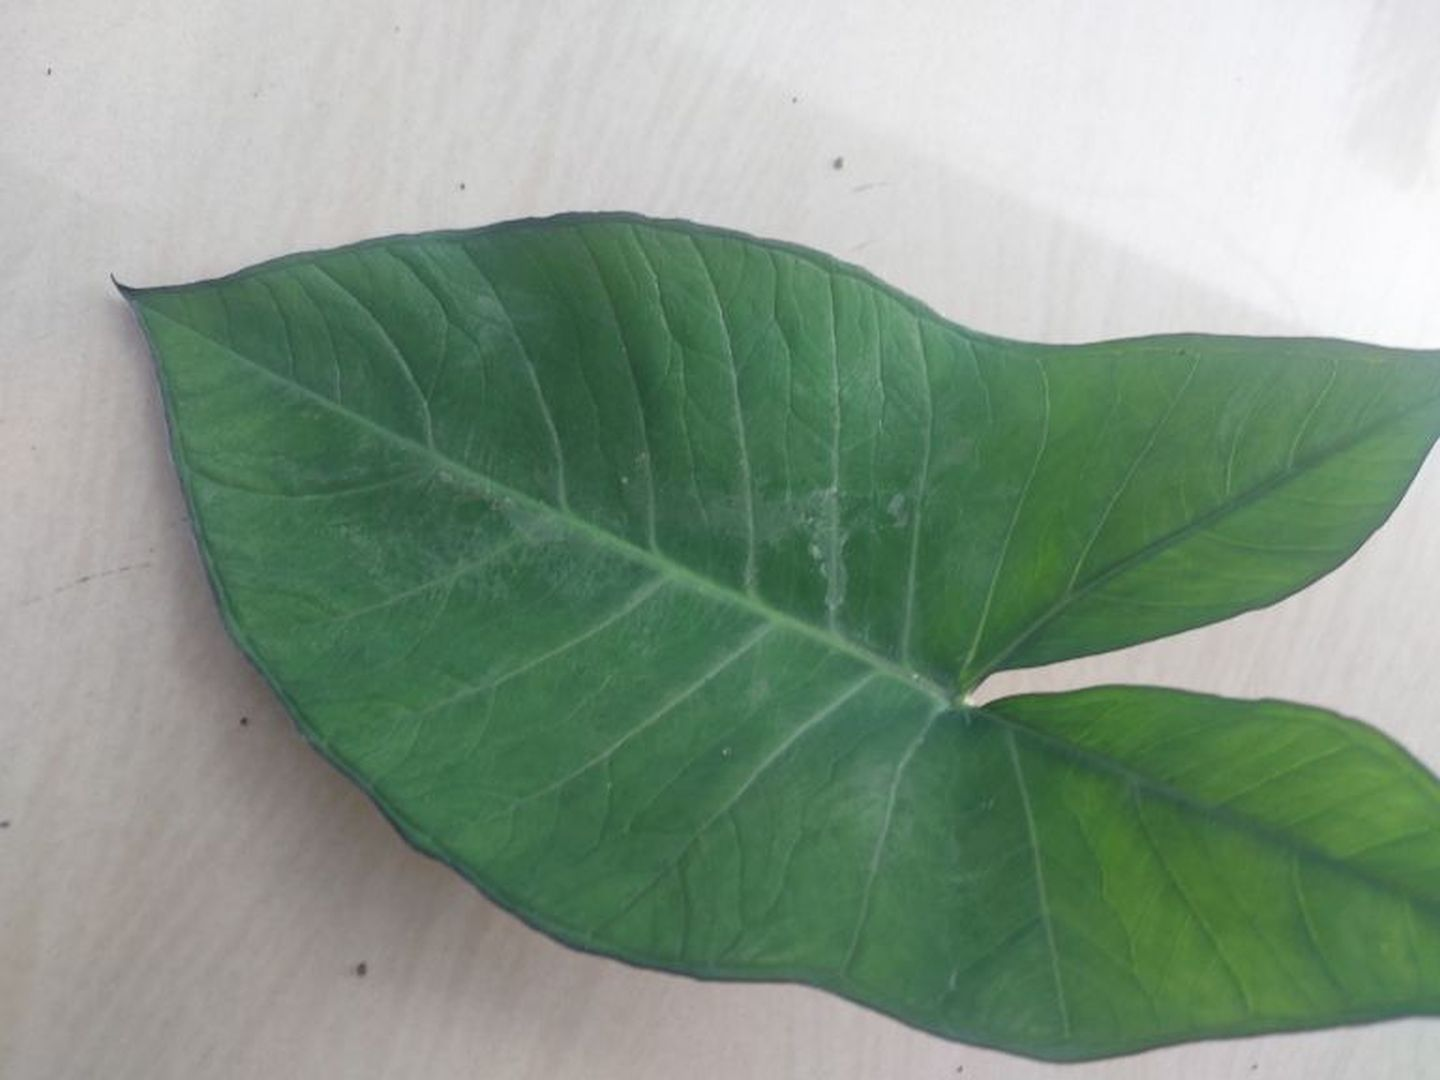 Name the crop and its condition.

taro, healthy
